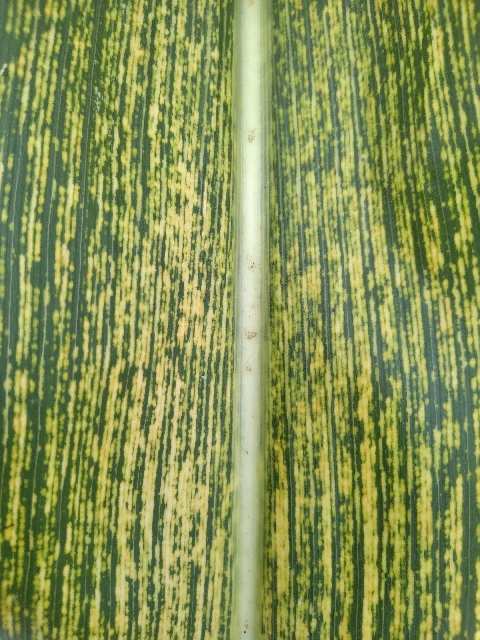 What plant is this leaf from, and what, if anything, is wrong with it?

maize, maize streak virus
